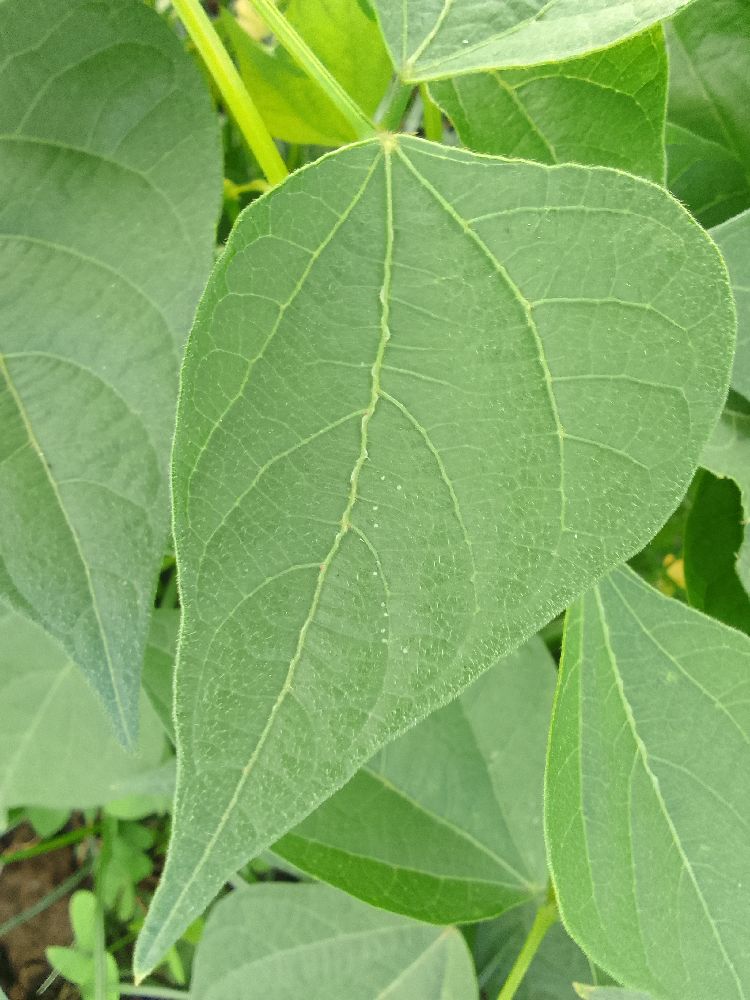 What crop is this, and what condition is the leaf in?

common bean, healthy
